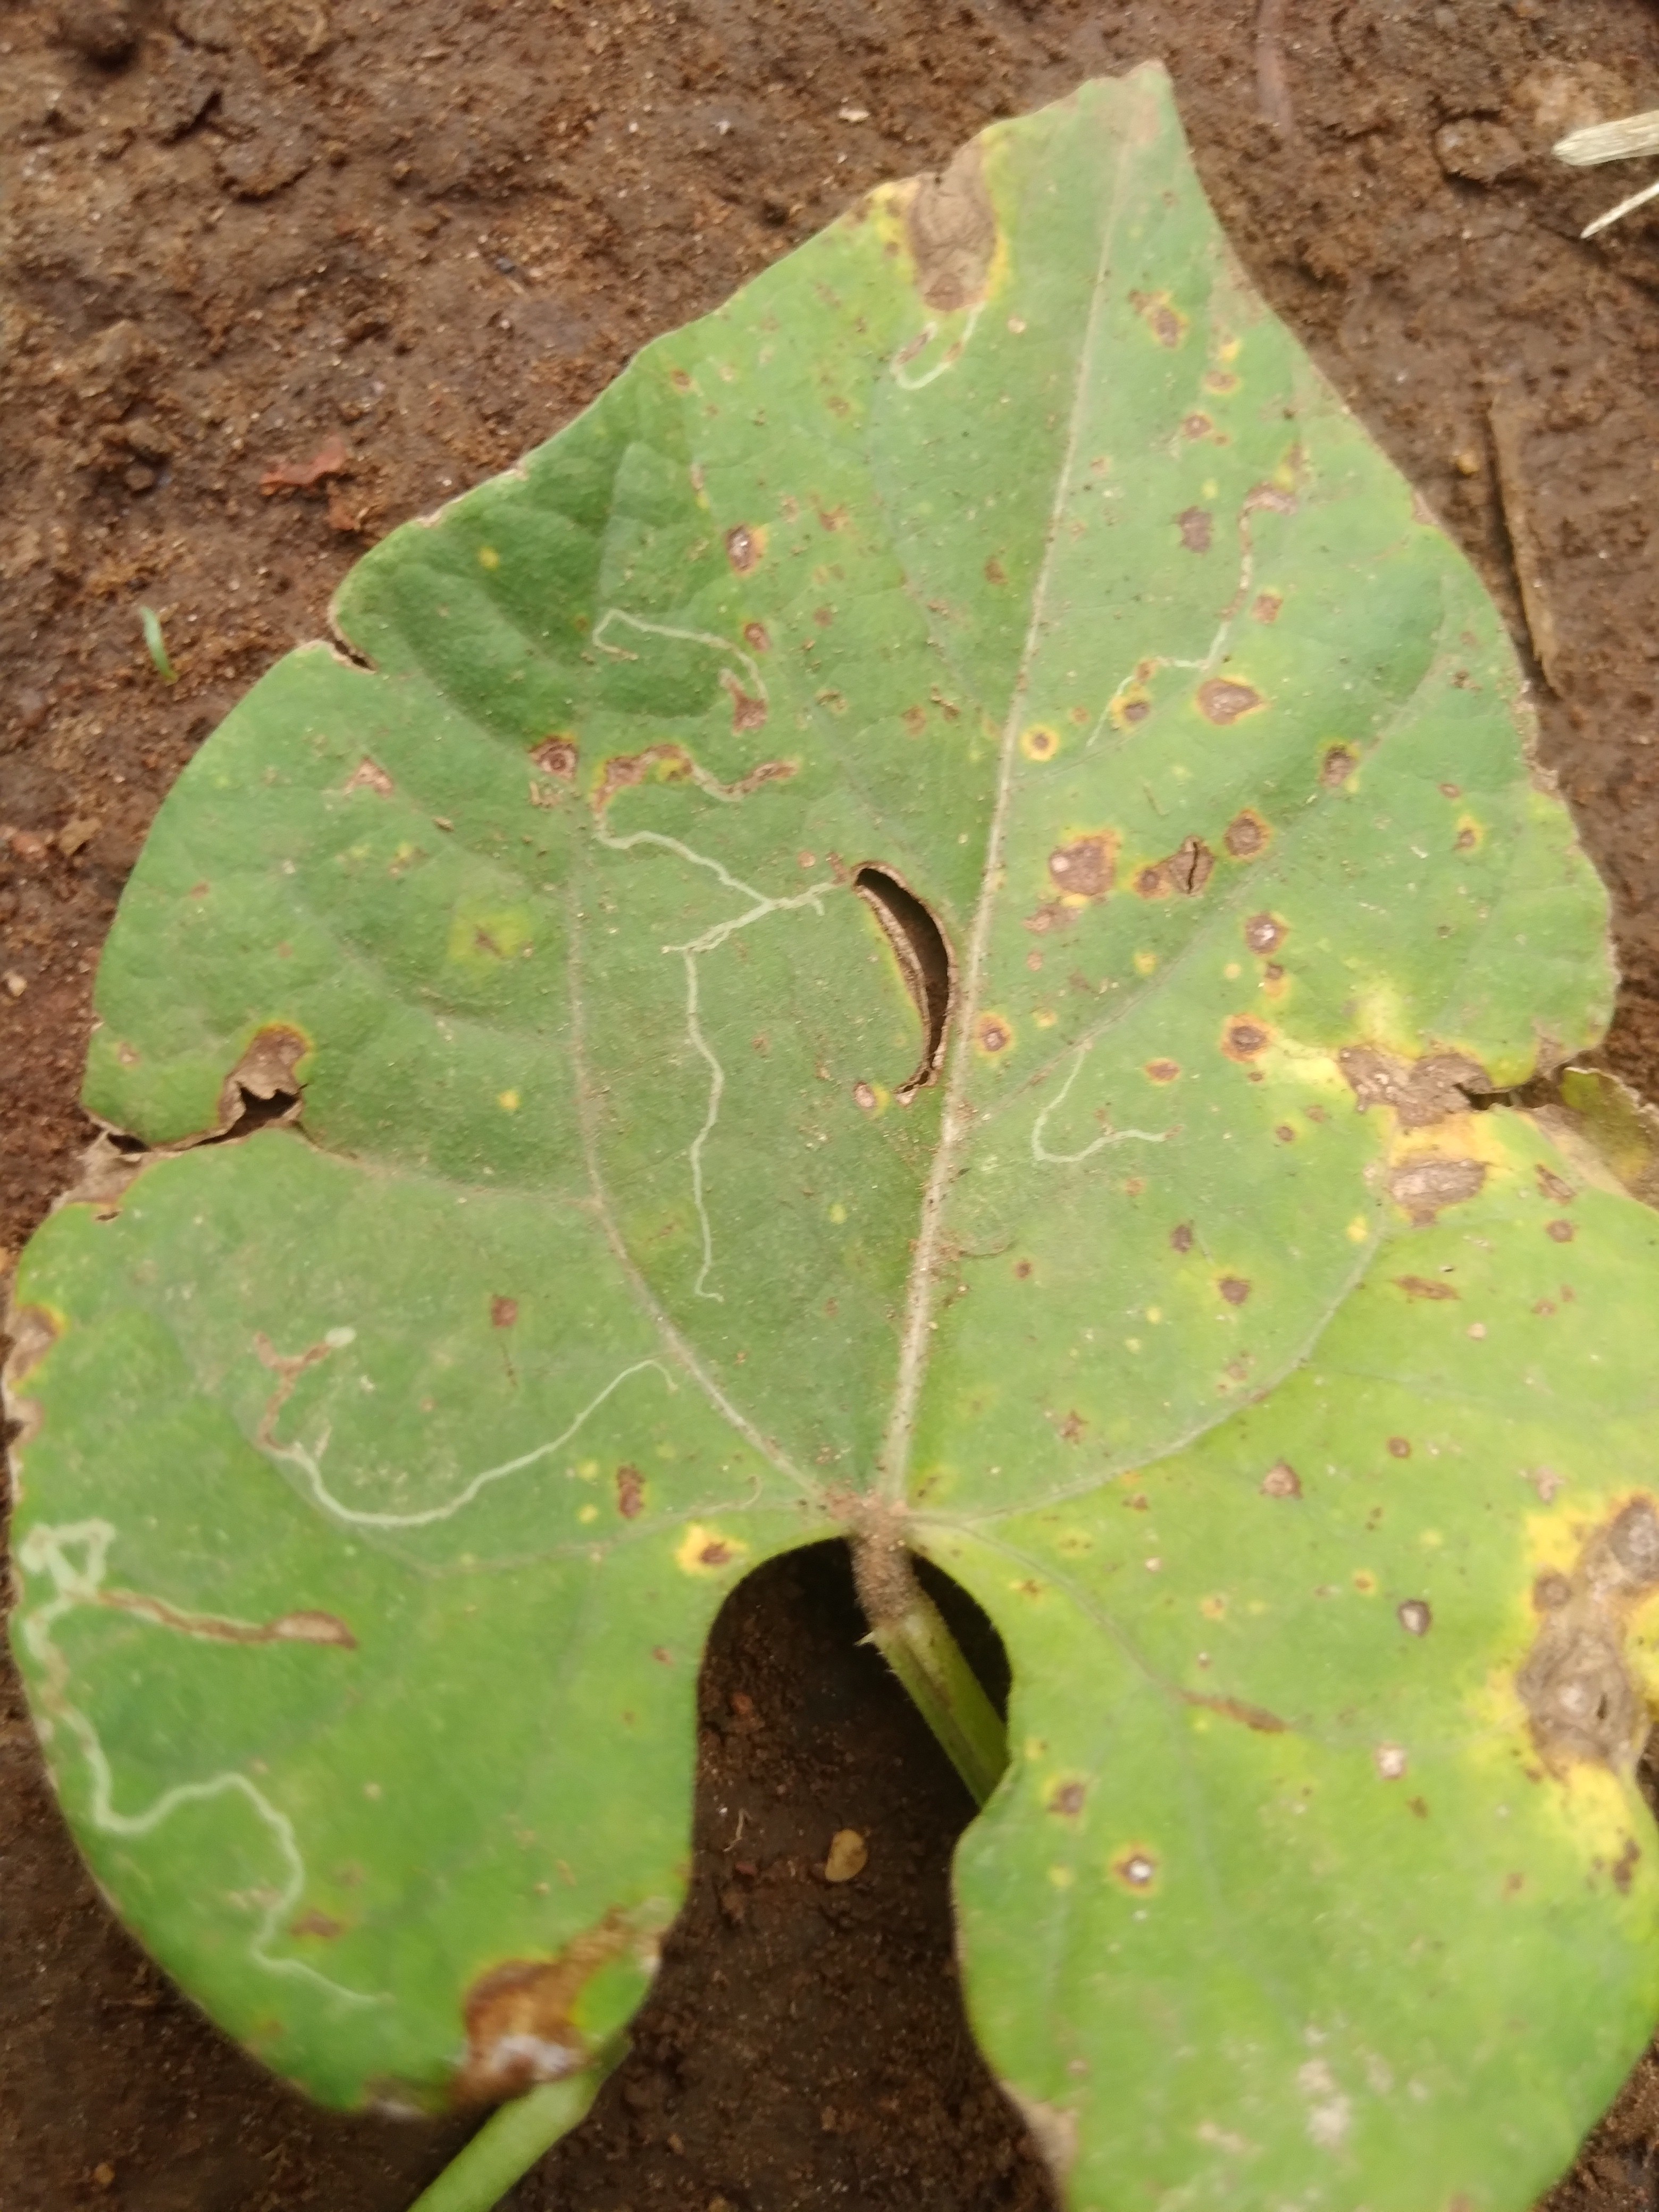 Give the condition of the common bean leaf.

rust
